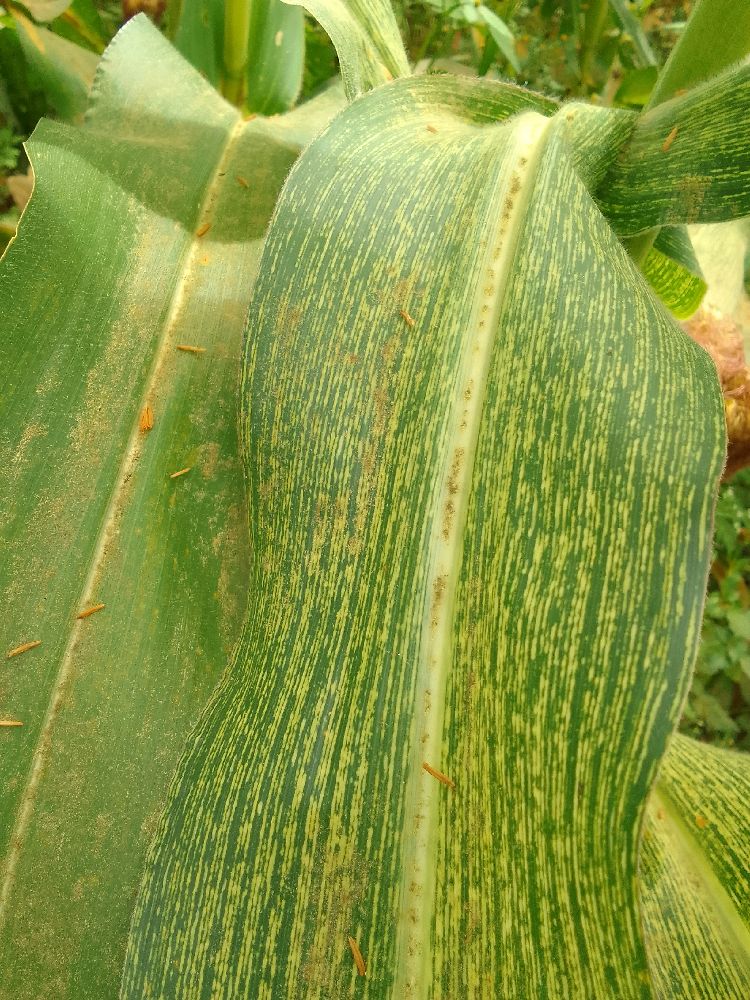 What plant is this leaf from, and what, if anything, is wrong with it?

maize, maize streak virus
